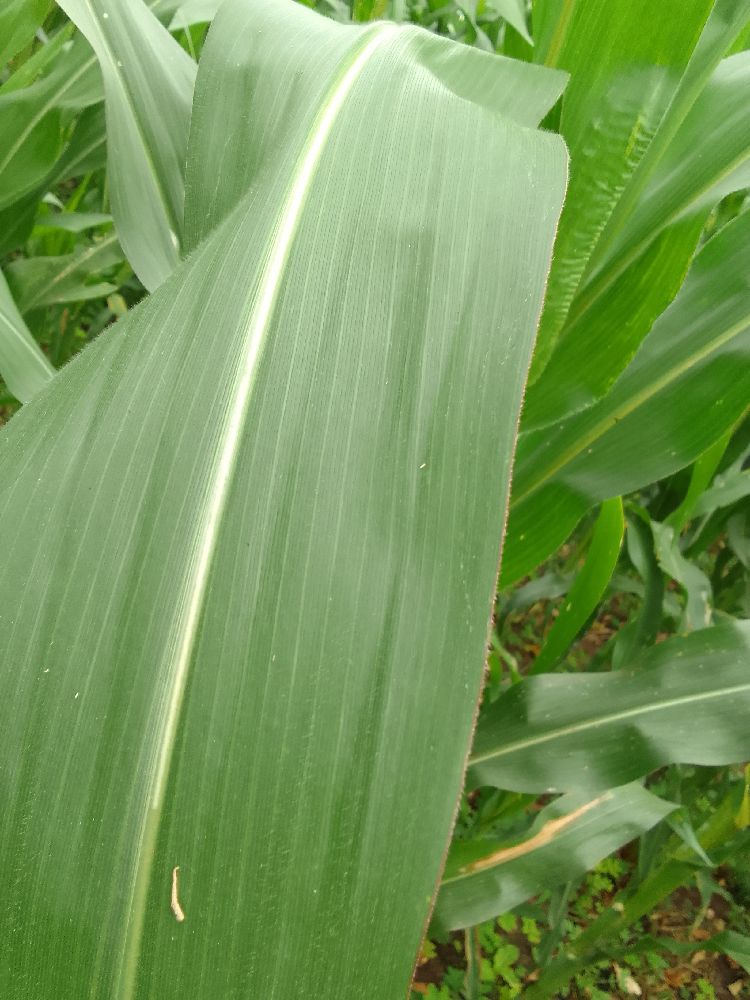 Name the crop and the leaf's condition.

maize, healthy
